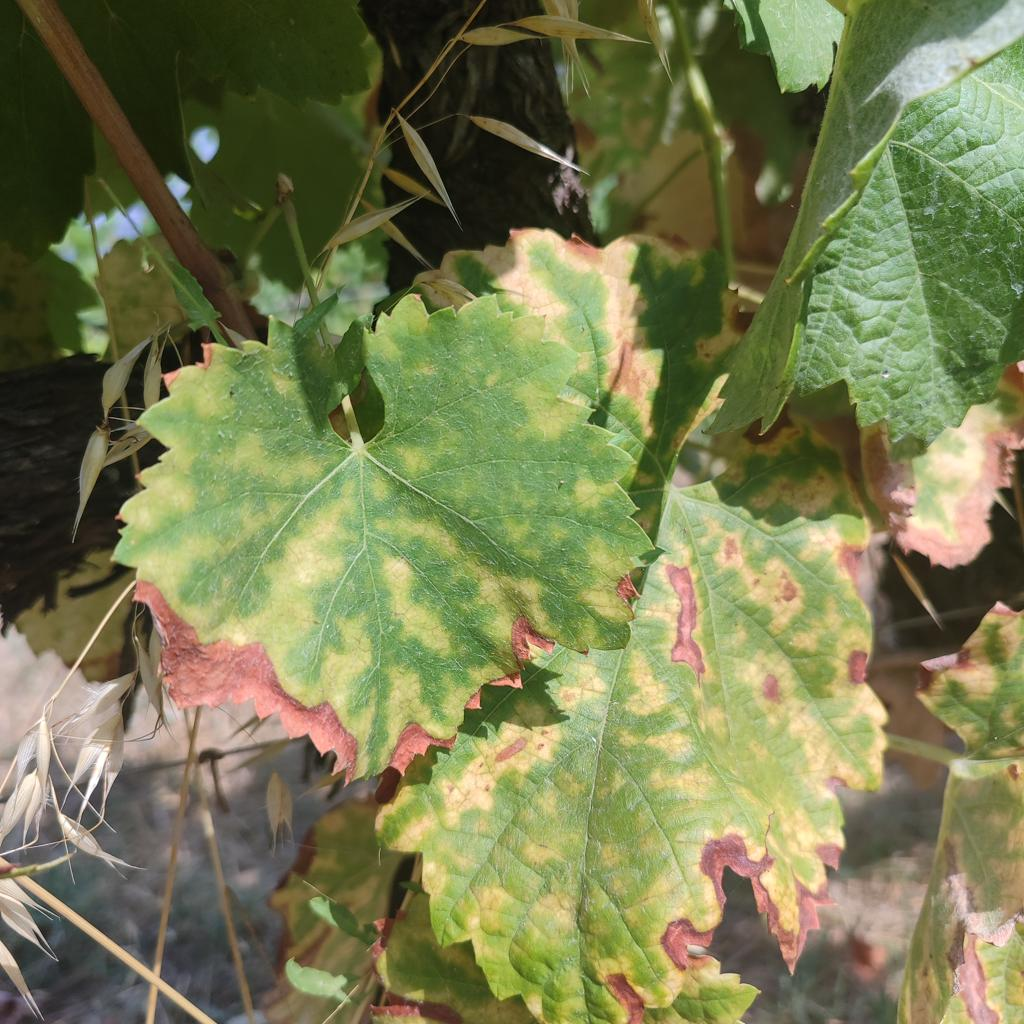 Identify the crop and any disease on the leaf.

grapevine, esca complex
